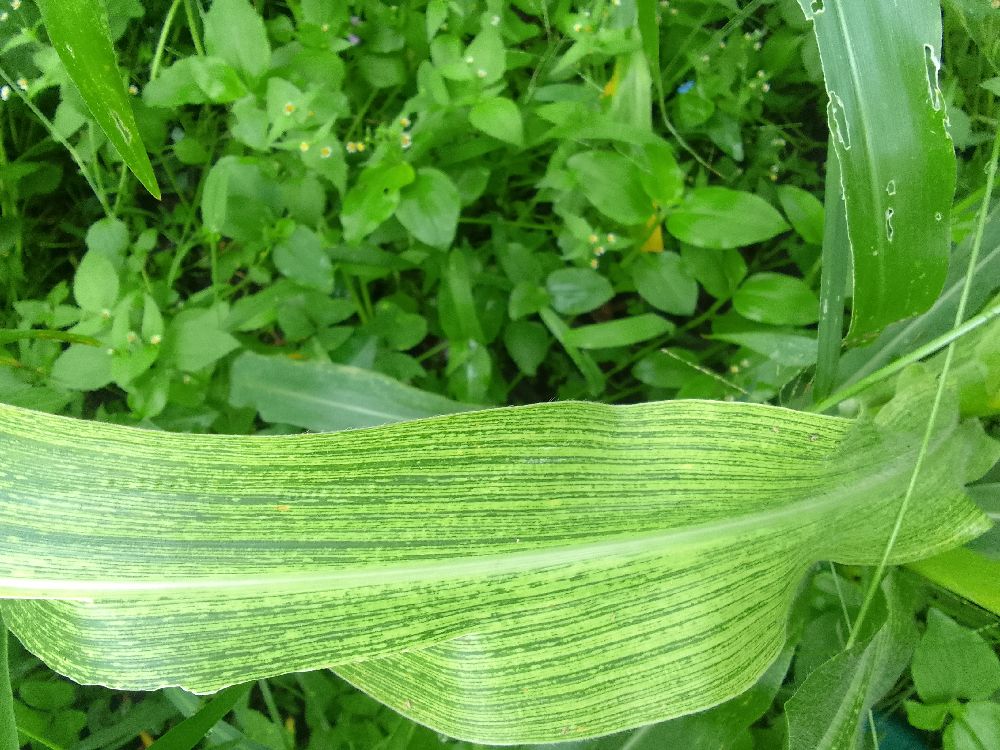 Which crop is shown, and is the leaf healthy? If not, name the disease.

maize, maize streak virus
